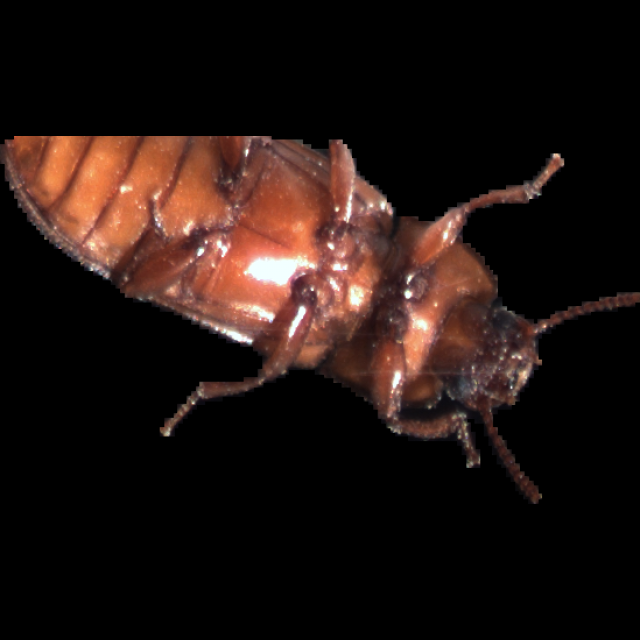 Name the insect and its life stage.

mealworm beetle
